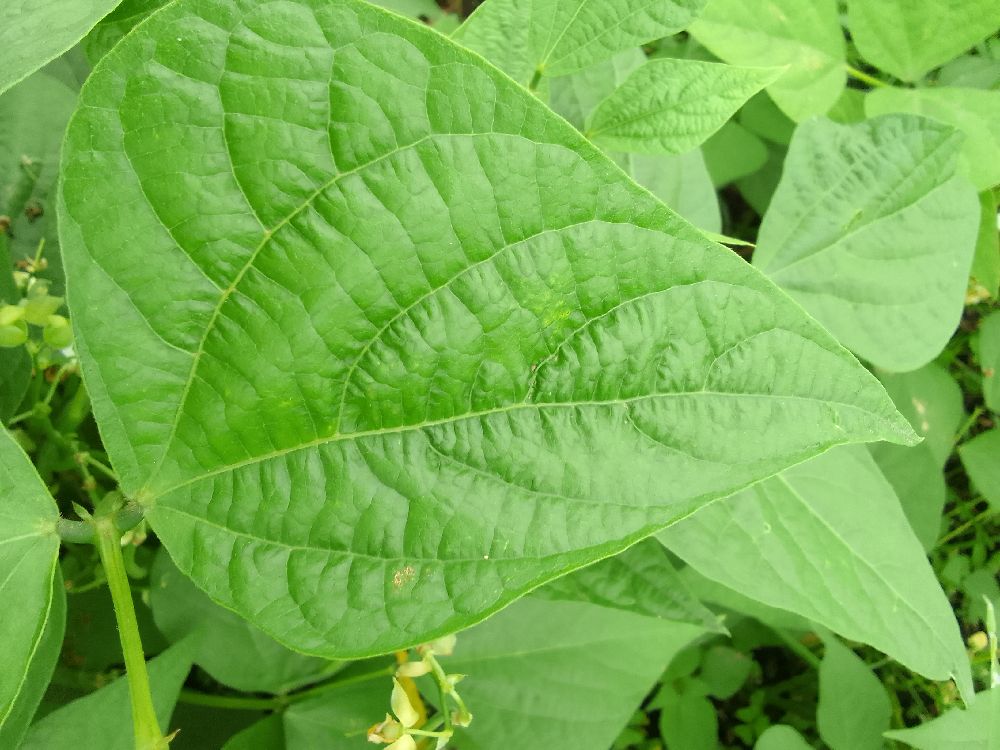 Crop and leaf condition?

common bean, healthy
